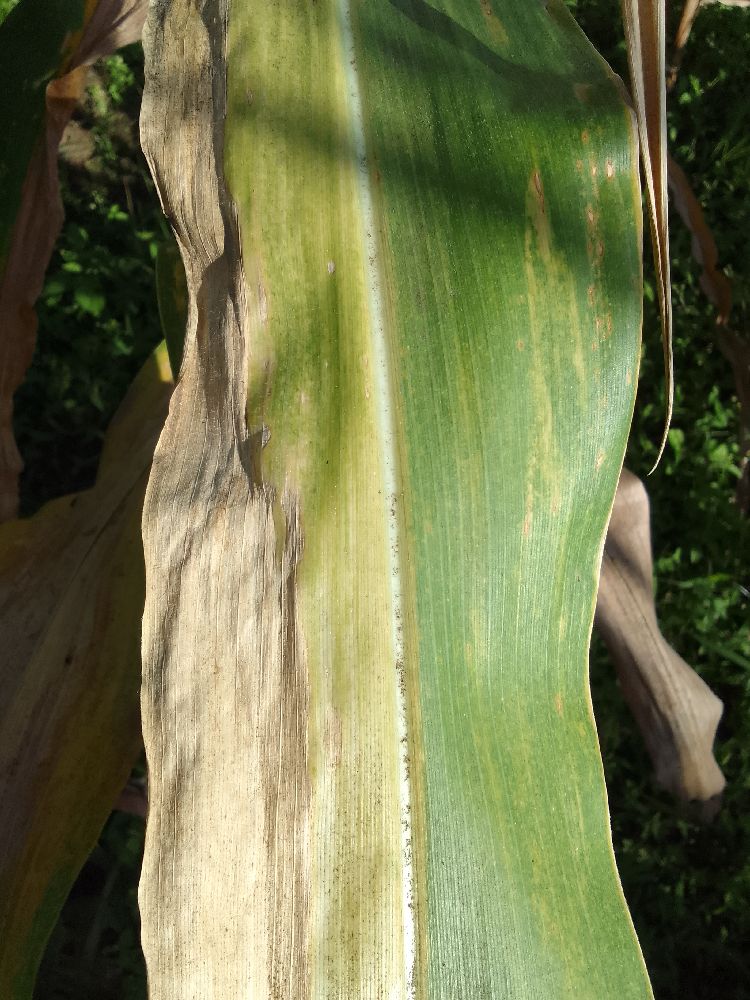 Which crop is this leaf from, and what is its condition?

maize, maize lethal necrosis
